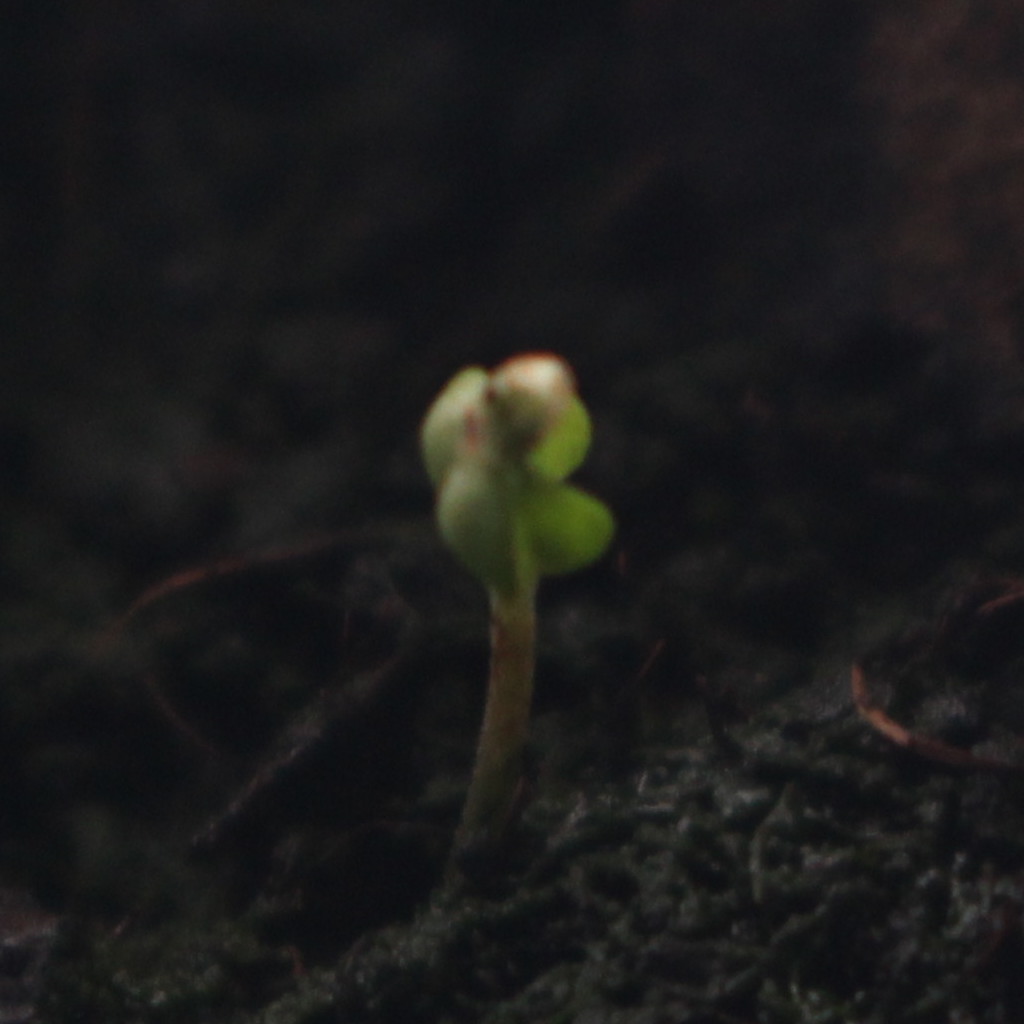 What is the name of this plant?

Veronica persica
